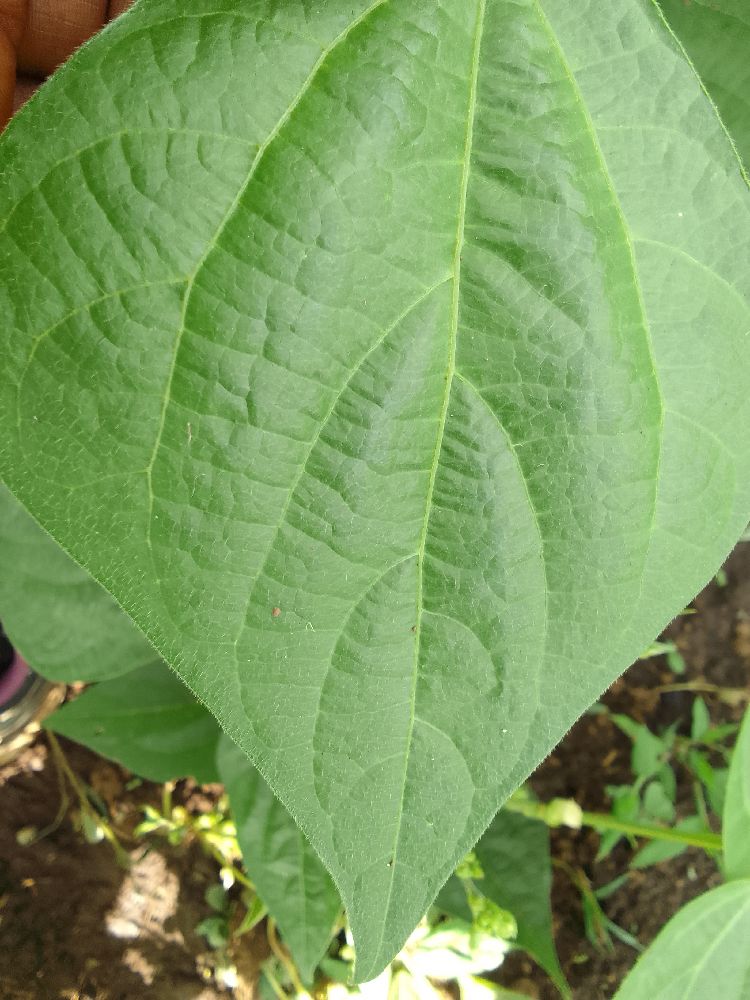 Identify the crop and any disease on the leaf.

common bean, healthy
